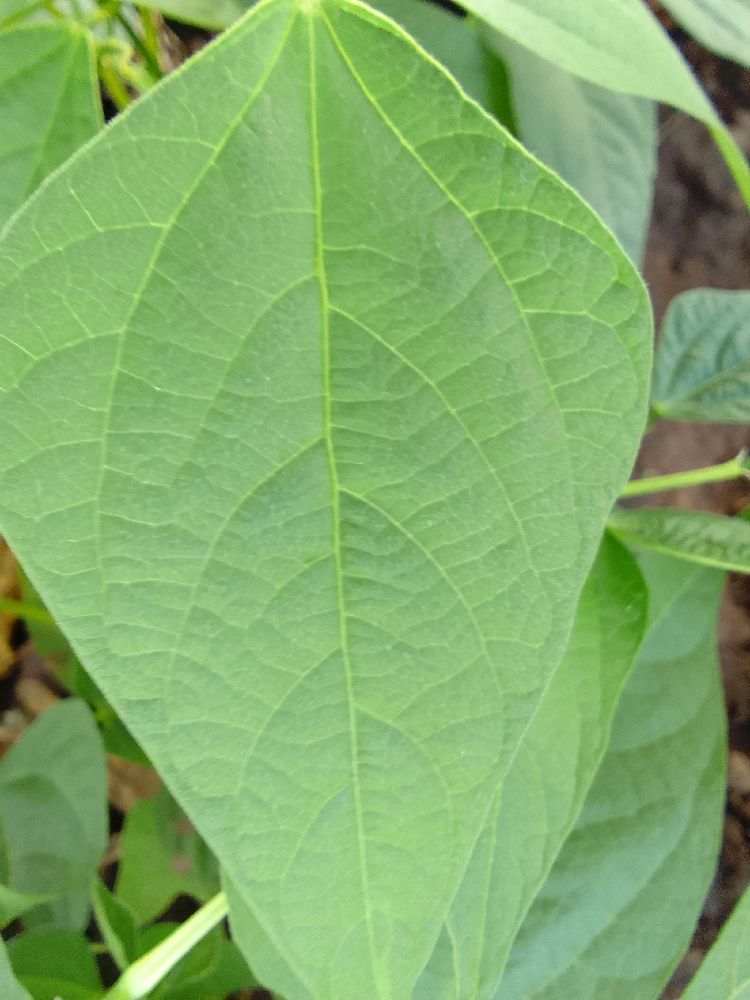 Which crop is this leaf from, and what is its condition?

common bean, healthy
